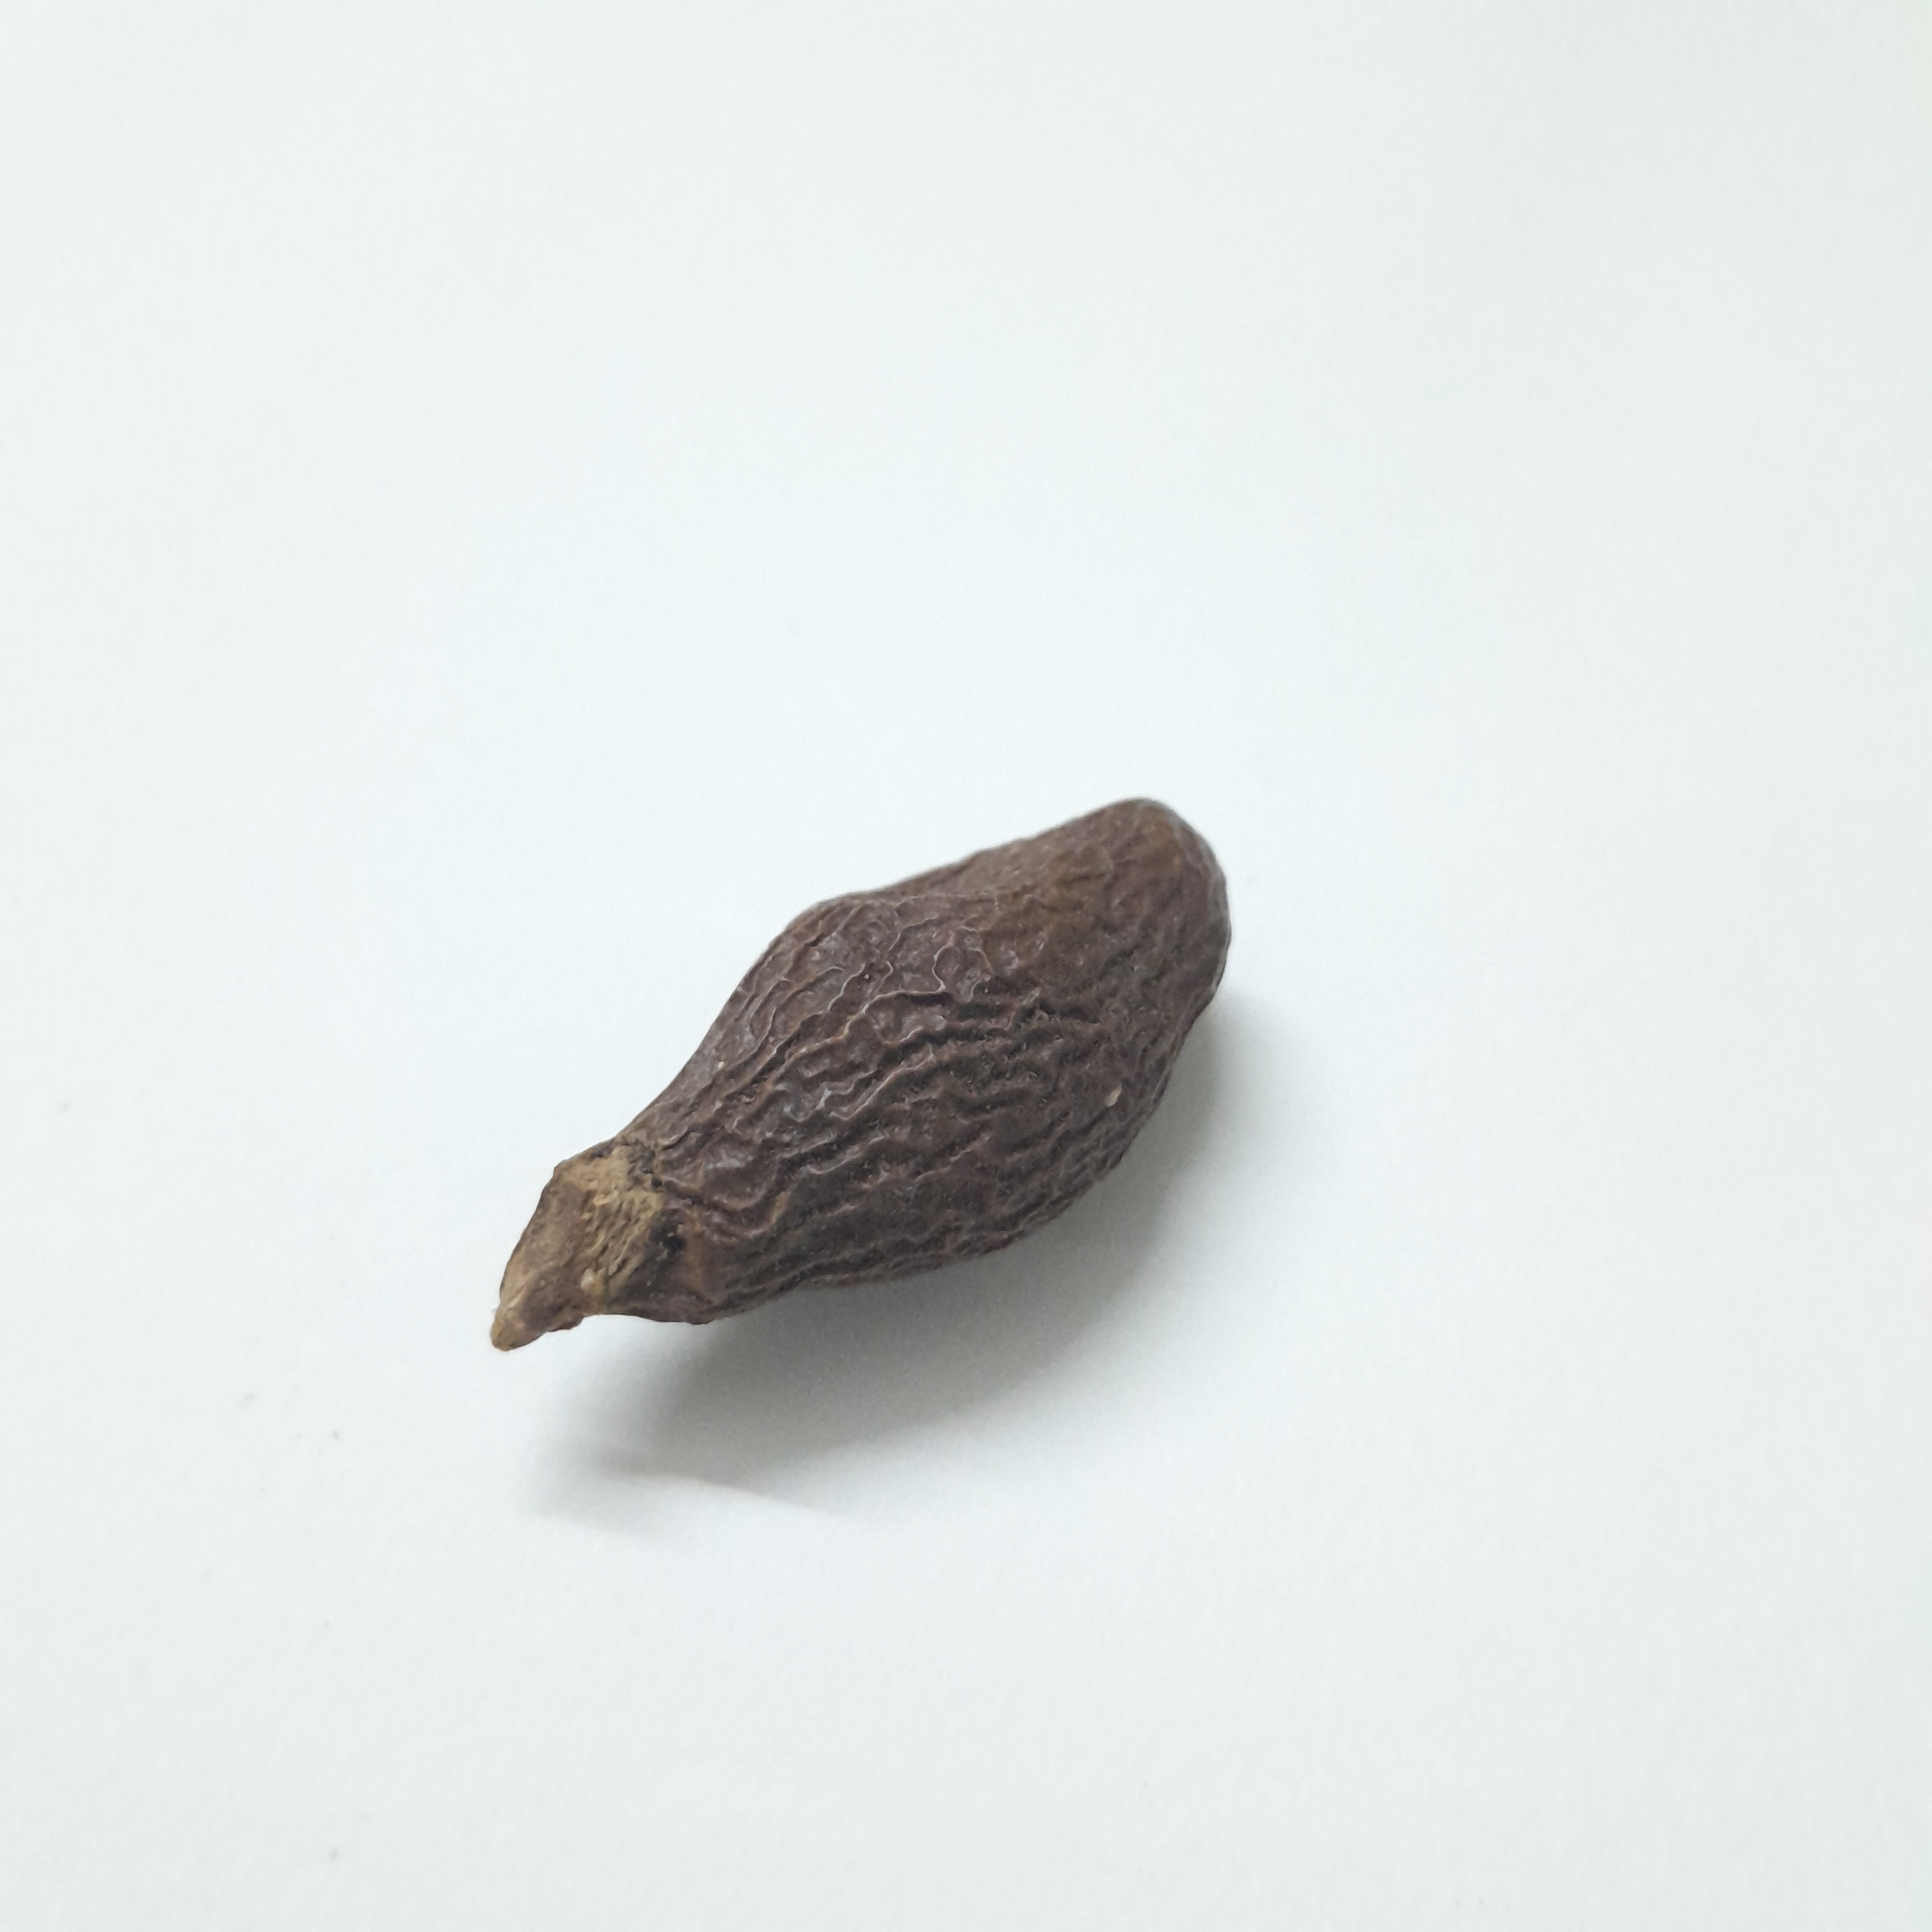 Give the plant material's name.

niranjanphal
